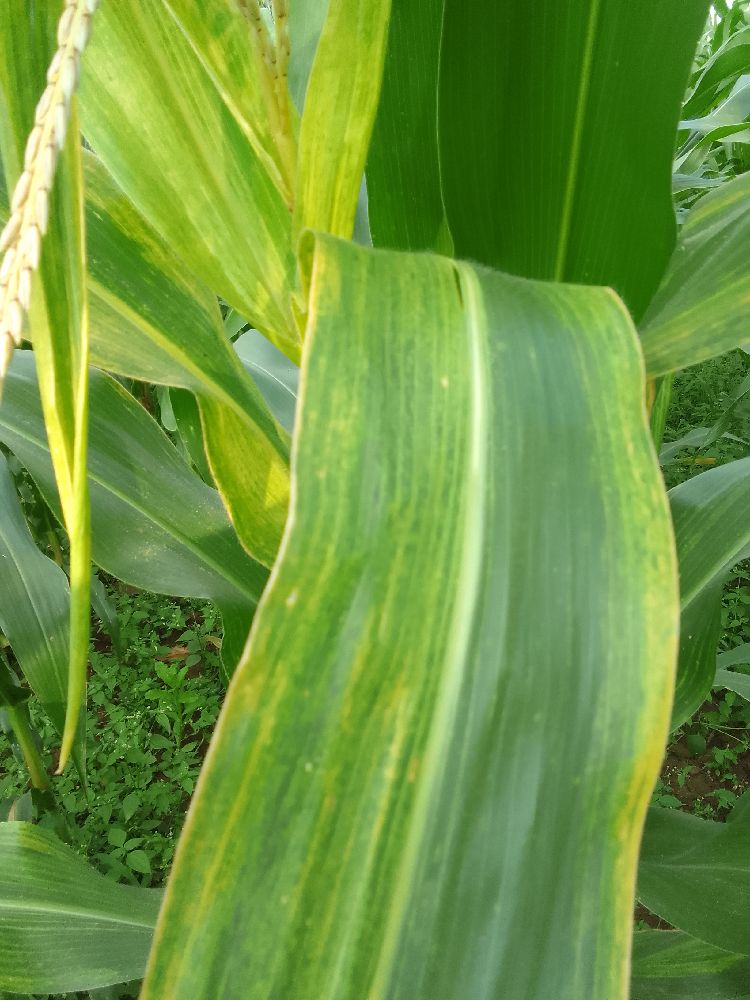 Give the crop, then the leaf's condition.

maize, maize lethal necrosis
